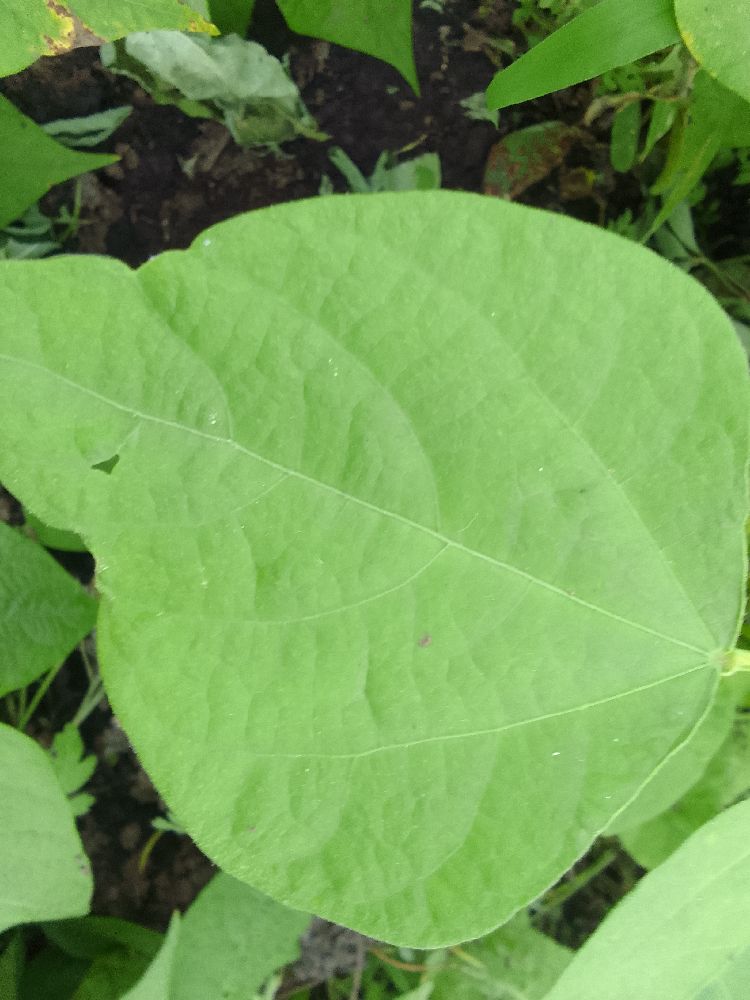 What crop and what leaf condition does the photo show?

common bean, healthy
